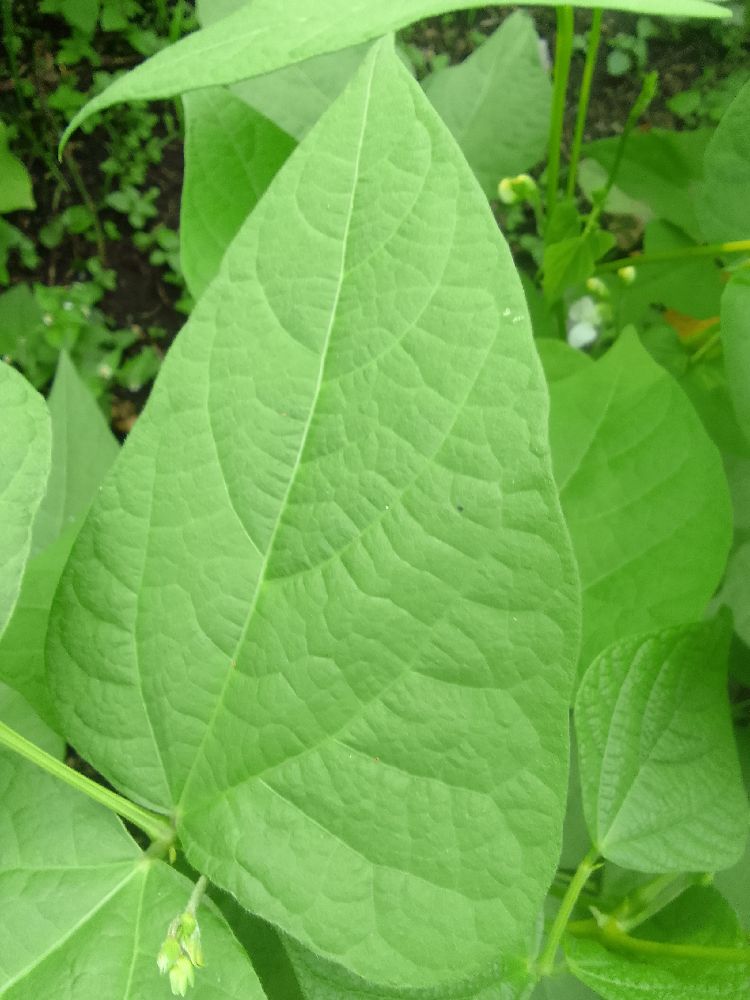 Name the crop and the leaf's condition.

common bean, healthy
